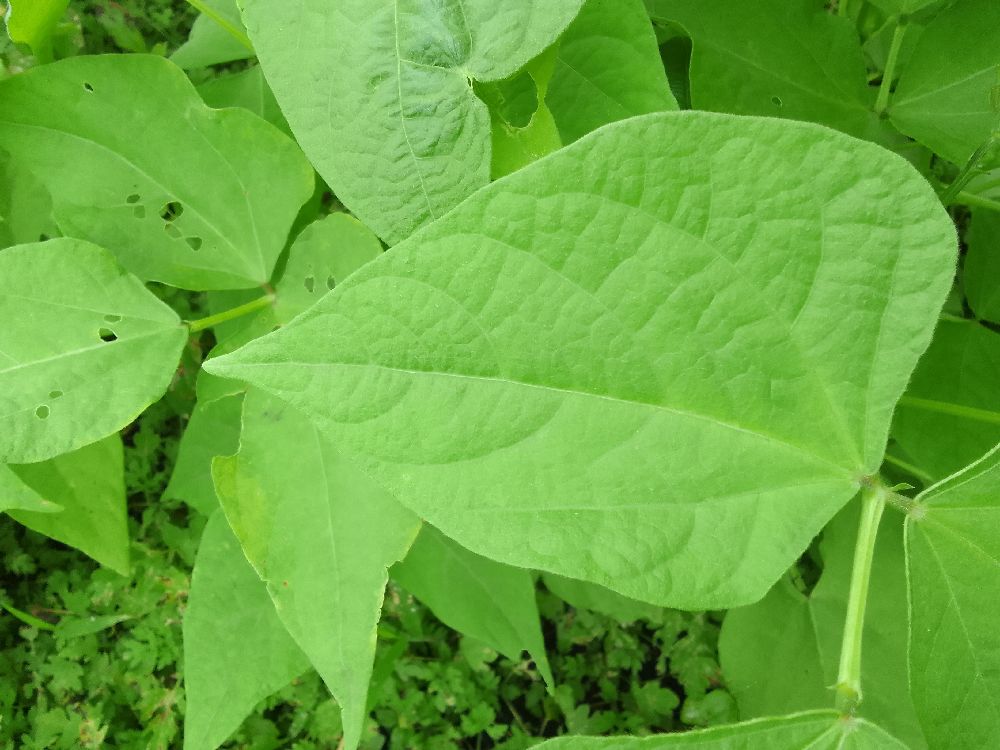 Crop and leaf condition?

common bean, healthy
